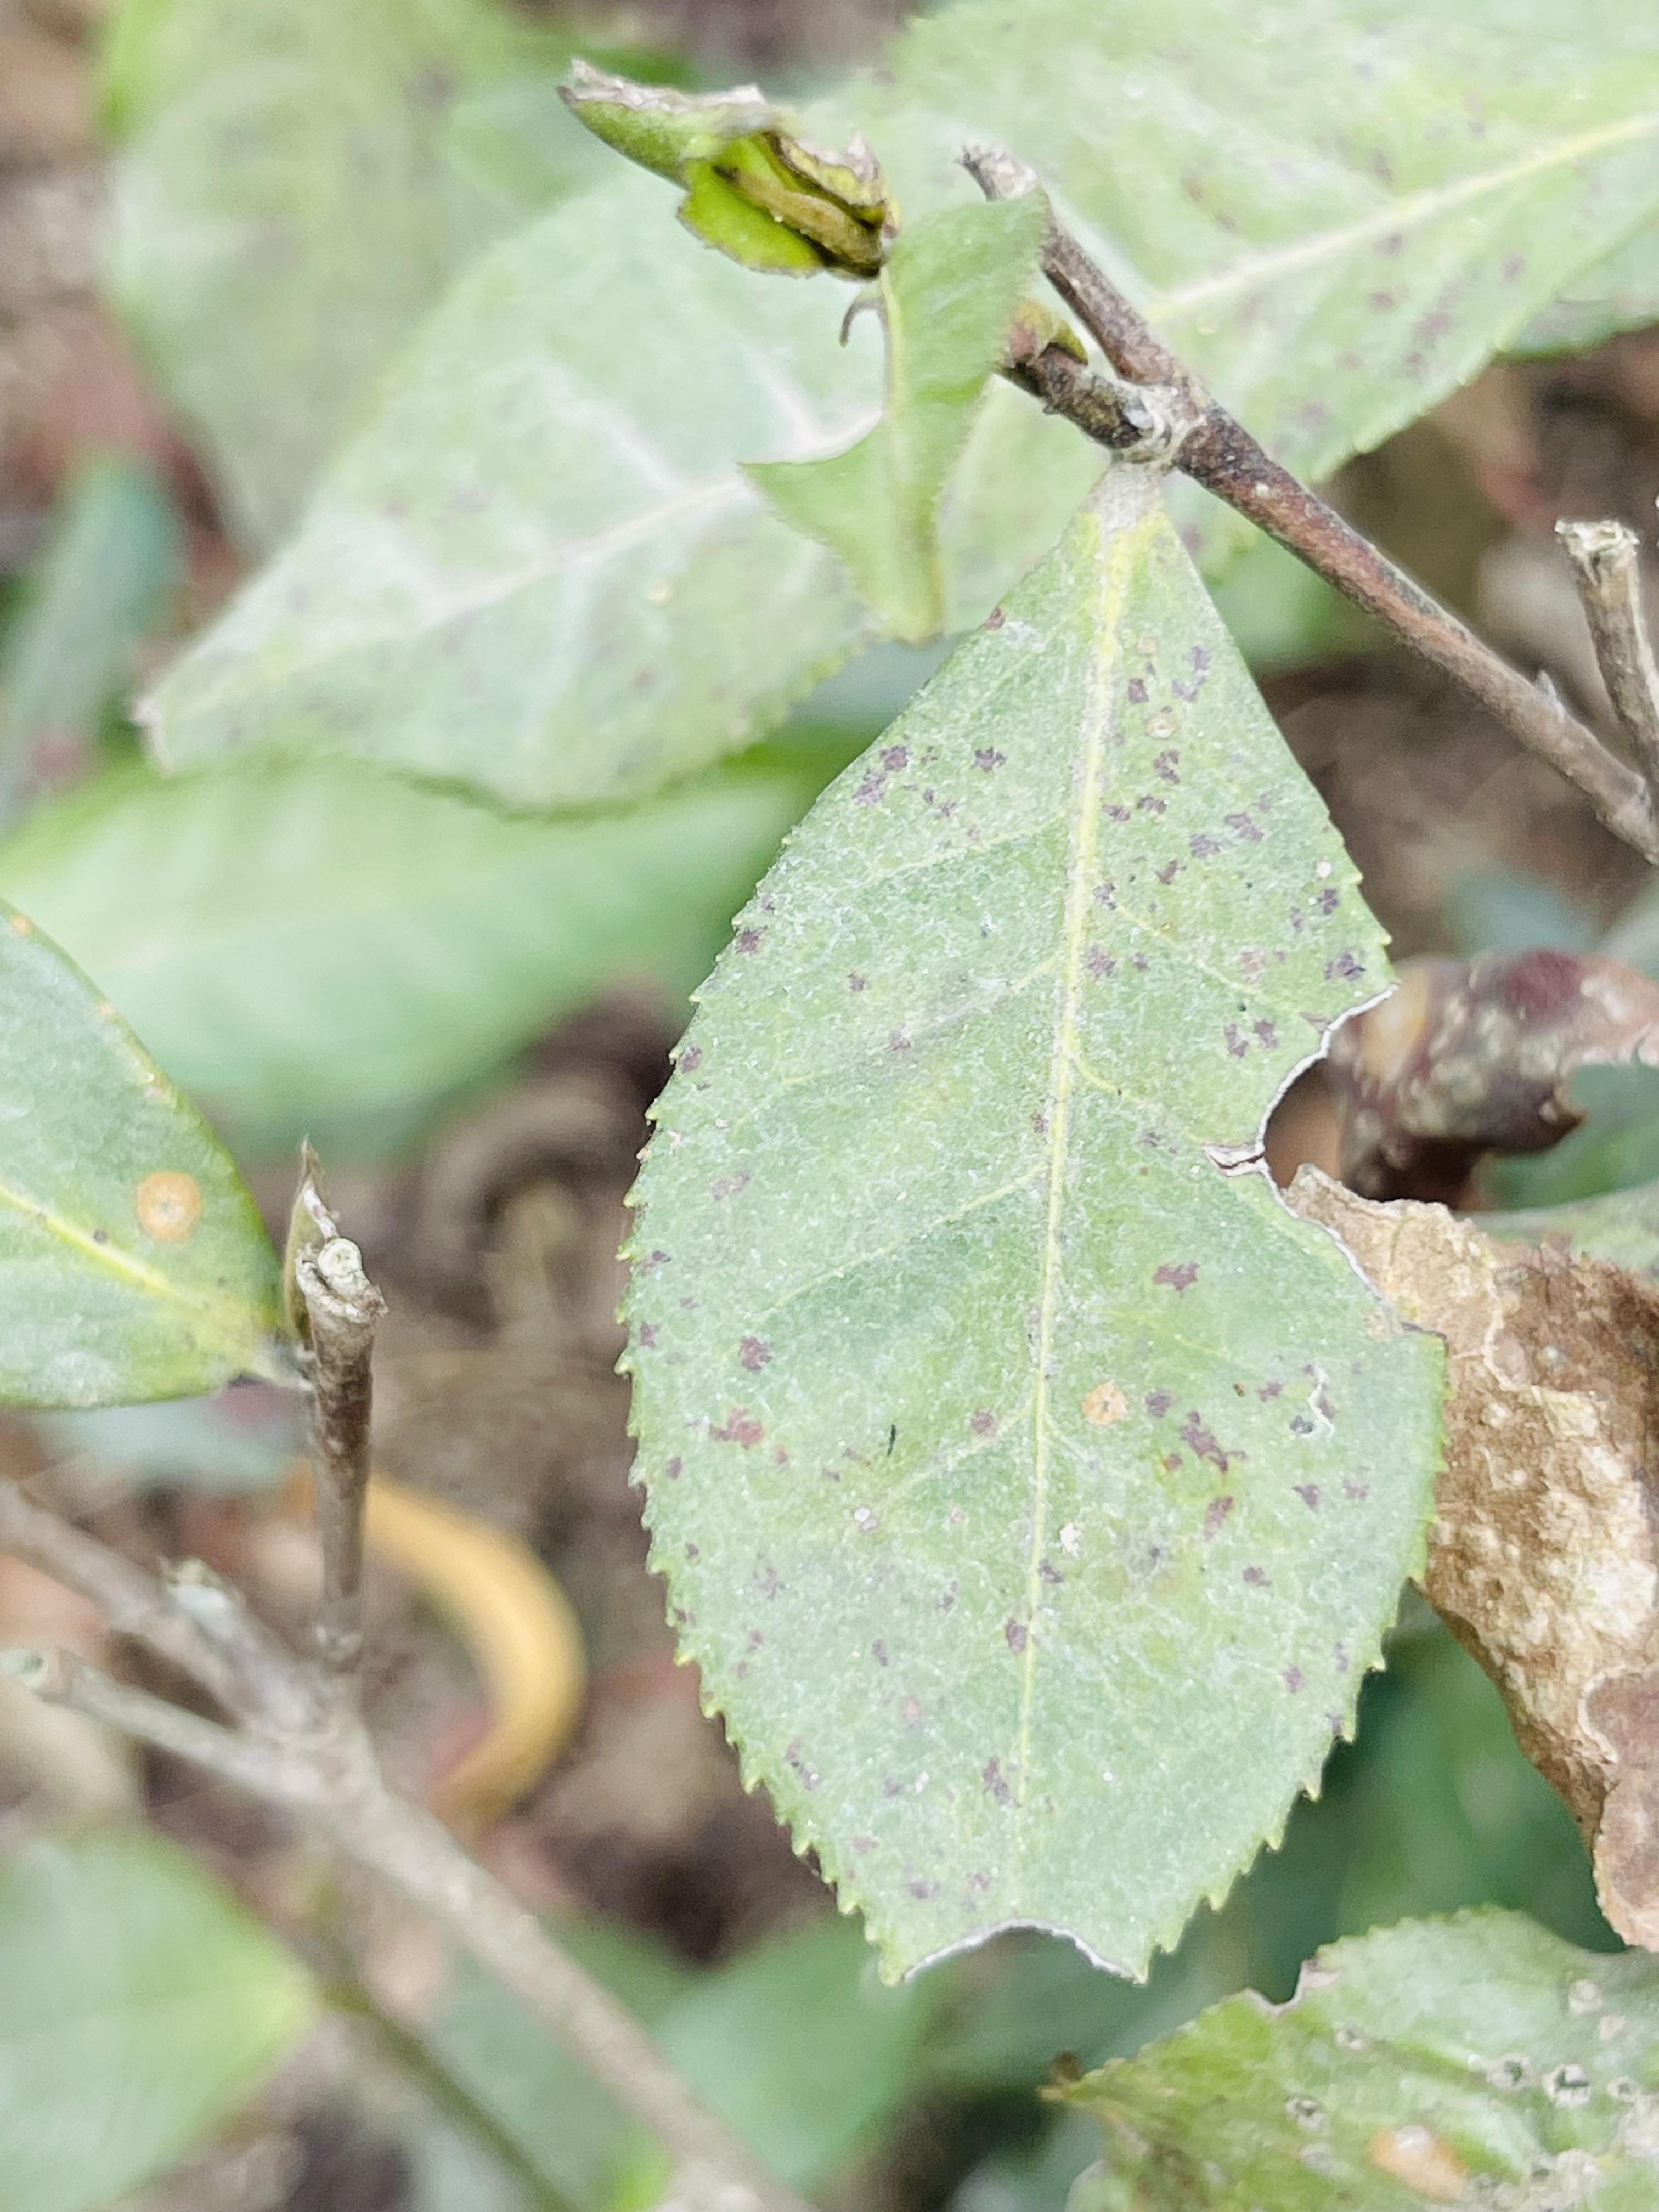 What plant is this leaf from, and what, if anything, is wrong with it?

tea, red rust
